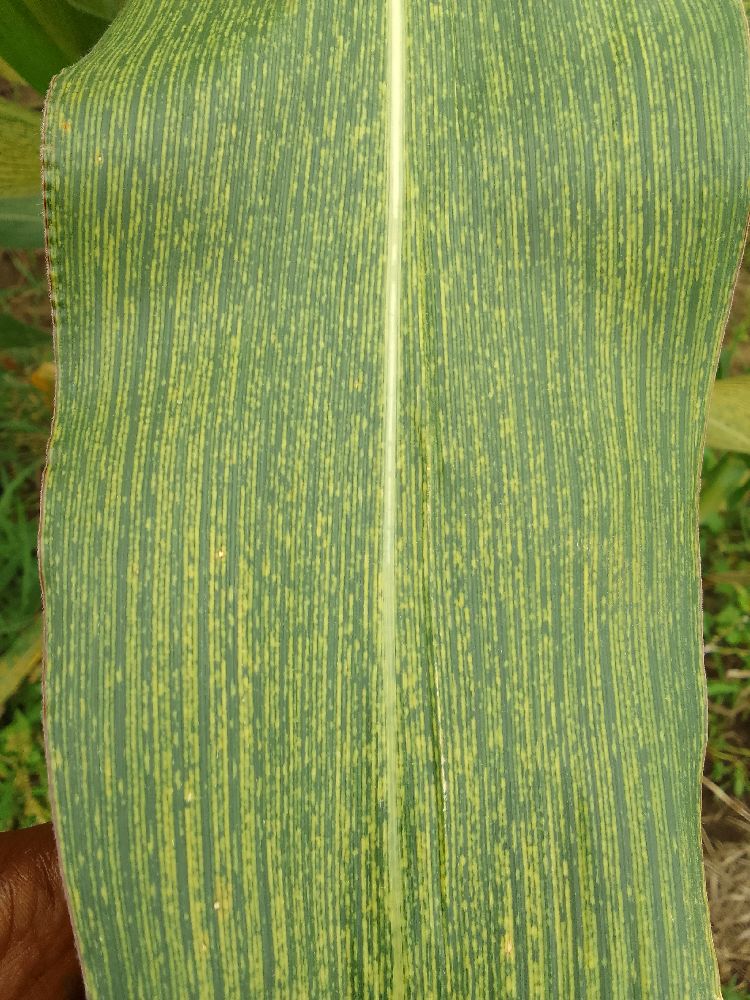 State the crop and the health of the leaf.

maize, maize streak virus
